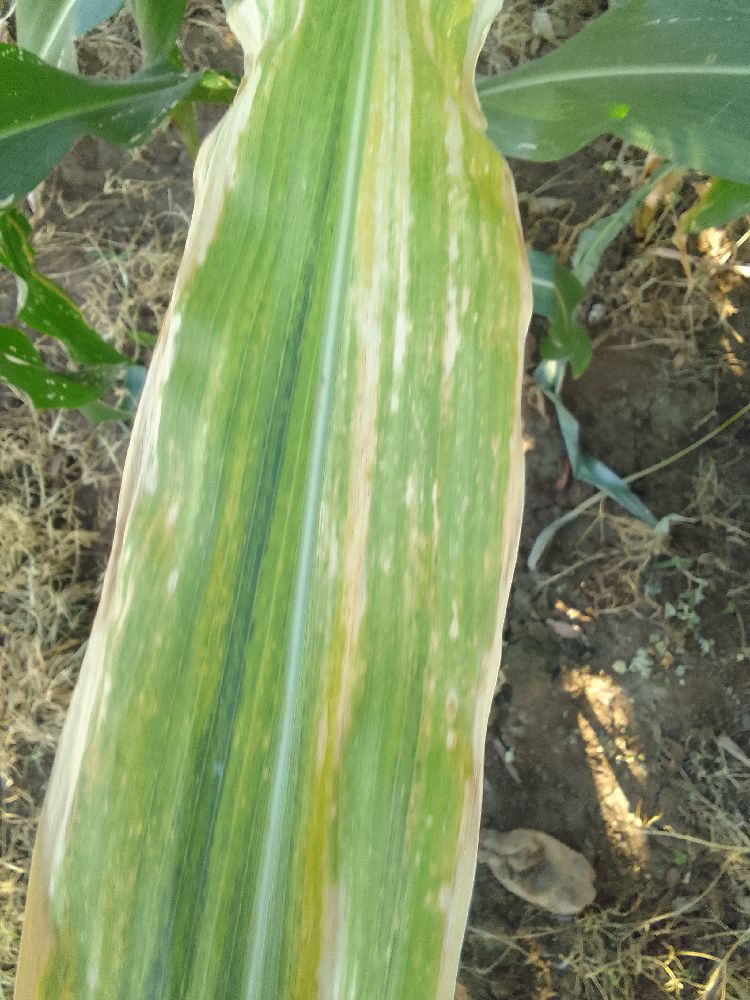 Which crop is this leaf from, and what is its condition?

maize, maize lethal necrosis
